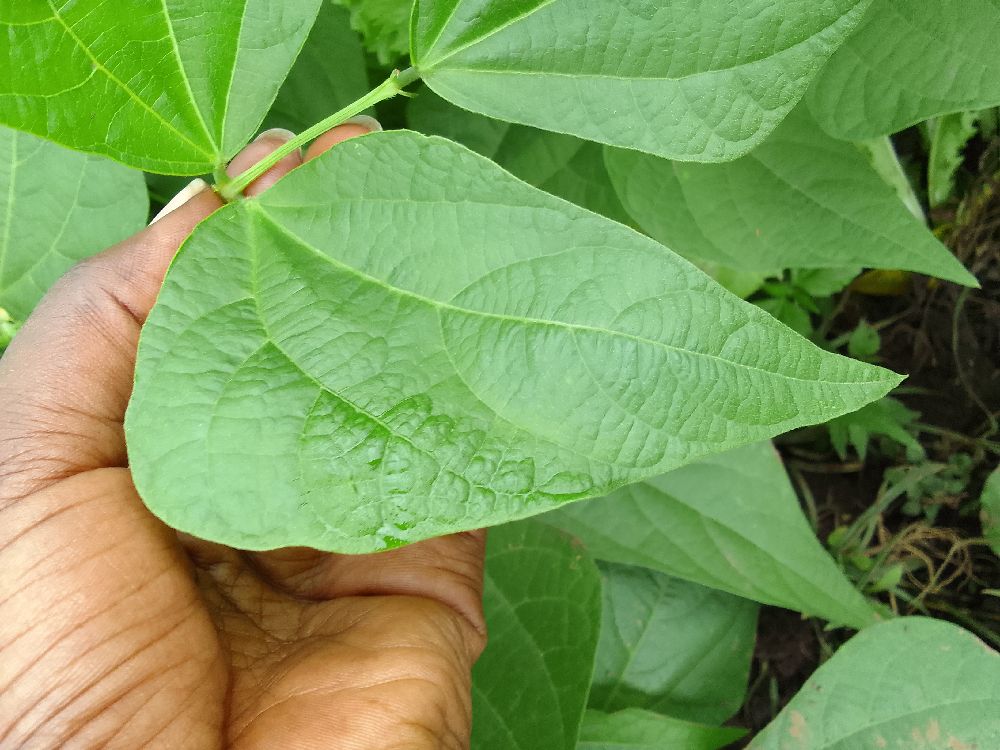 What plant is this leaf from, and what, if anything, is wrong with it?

common bean, healthy
